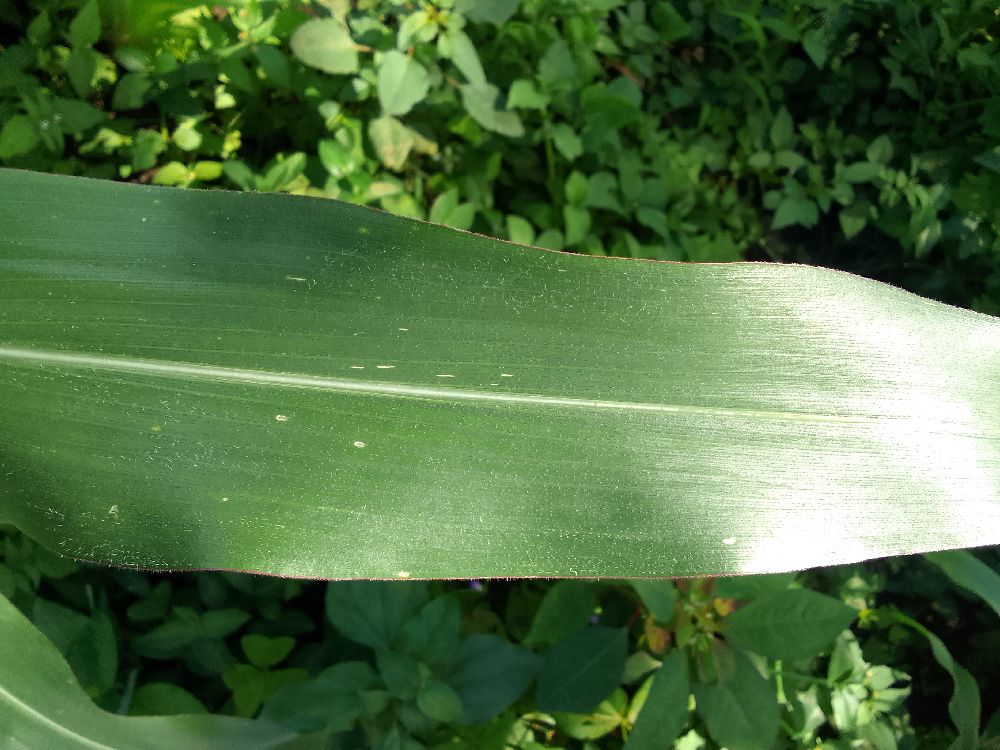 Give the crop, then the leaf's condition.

maize, healthy
